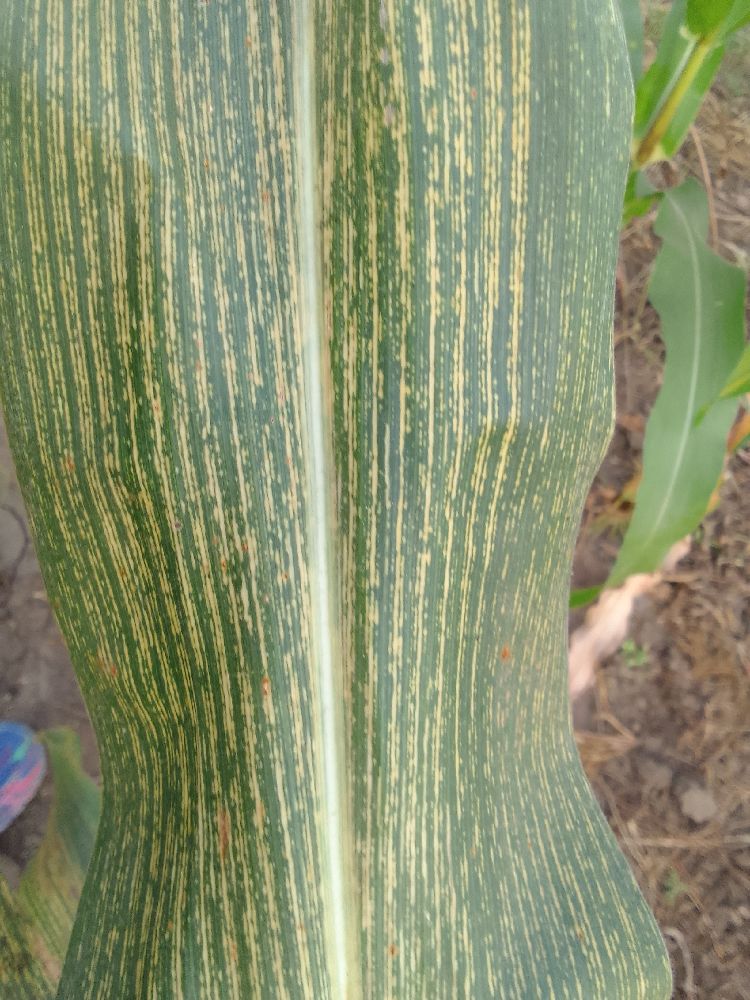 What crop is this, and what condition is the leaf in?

maize, maize streak virus
